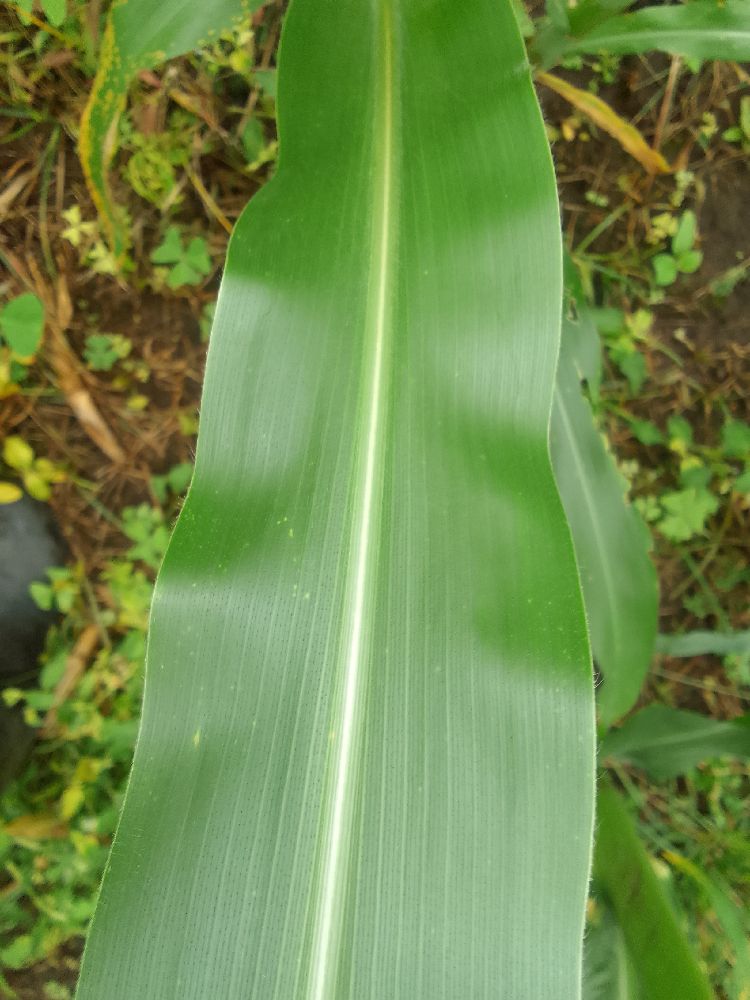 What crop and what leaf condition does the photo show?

maize, healthy
